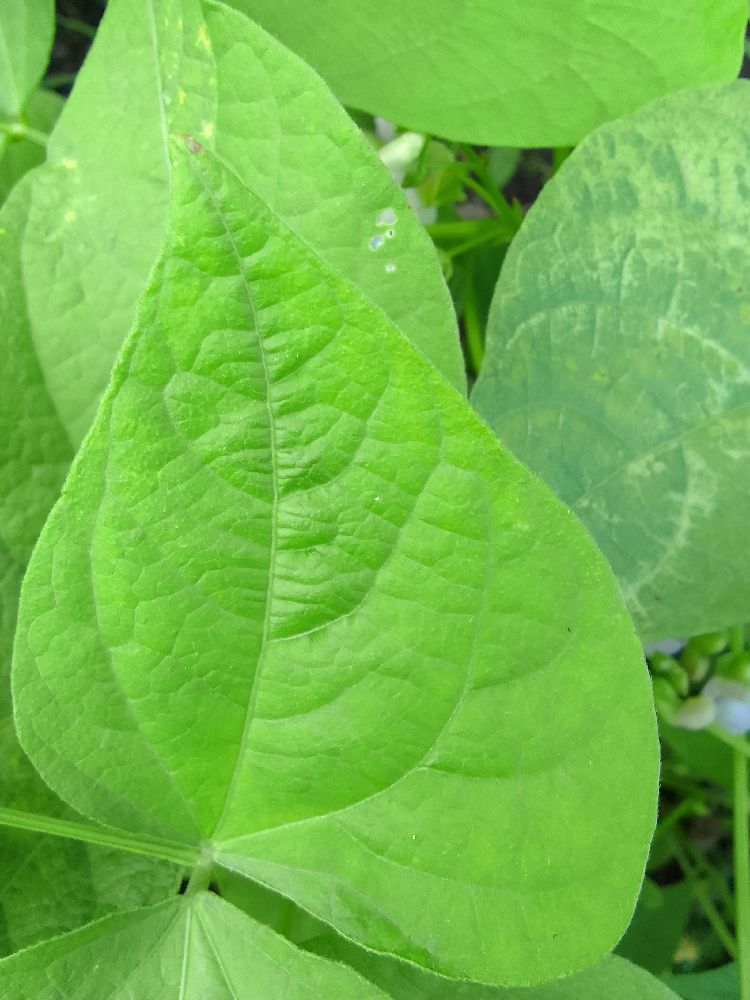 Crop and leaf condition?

common bean, healthy
